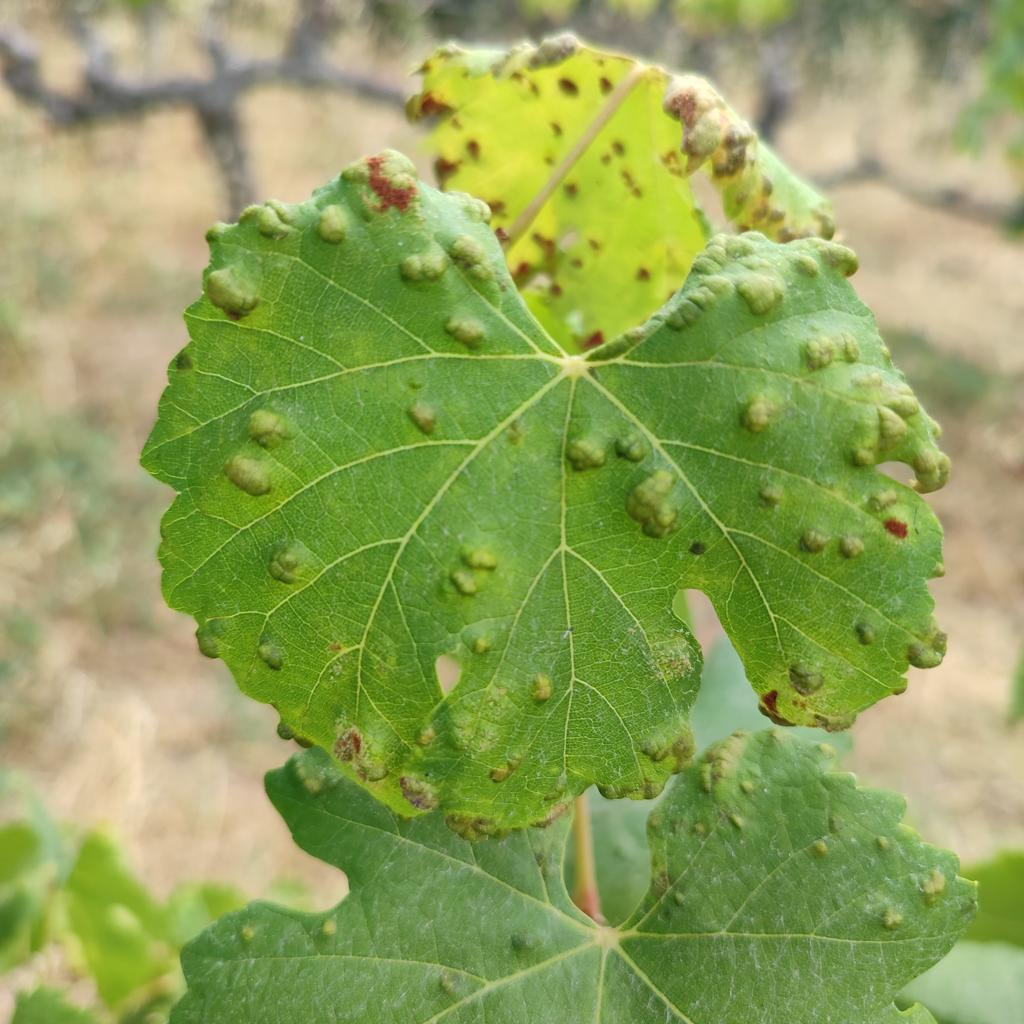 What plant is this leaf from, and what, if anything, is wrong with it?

grapevine, erineum mite
